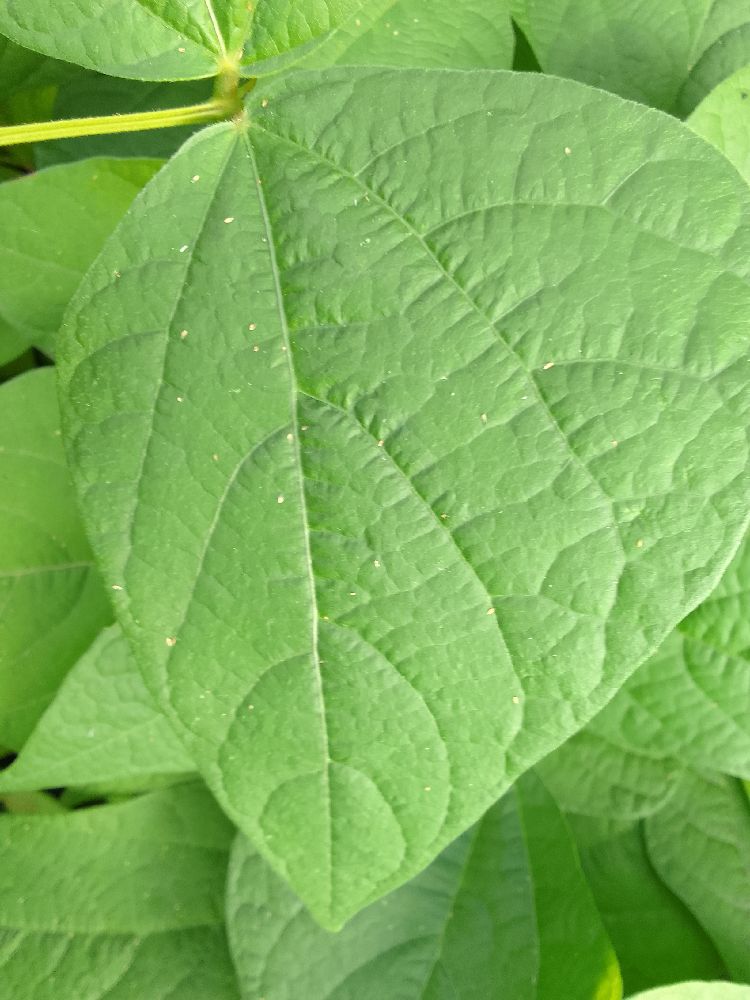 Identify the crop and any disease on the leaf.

common bean, healthy
